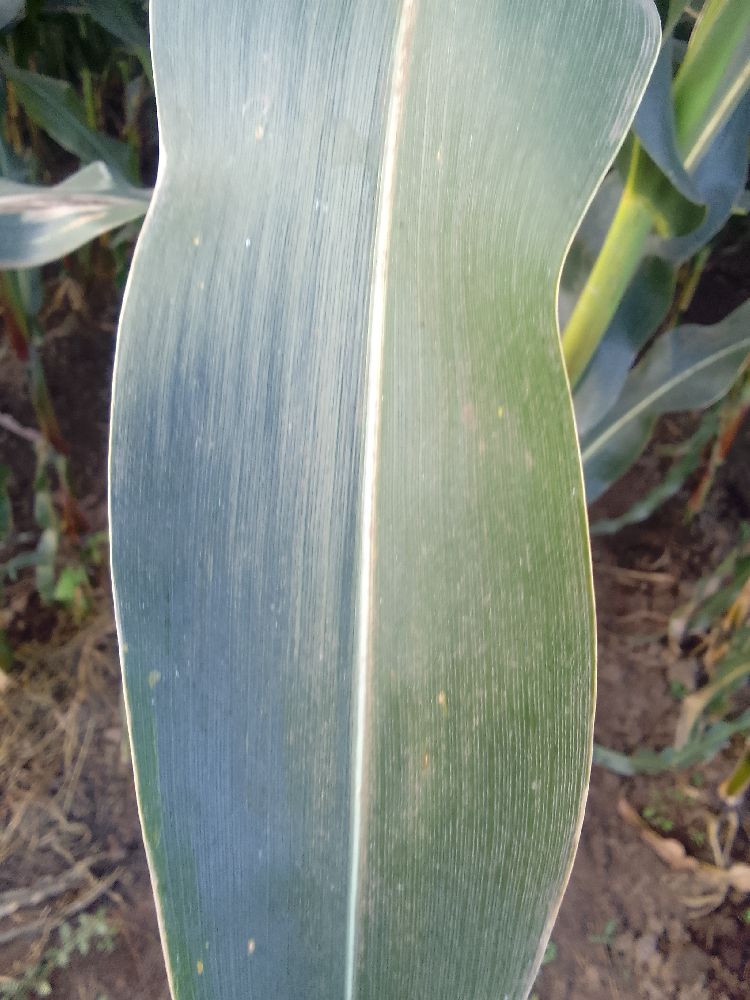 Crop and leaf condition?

maize, healthy
